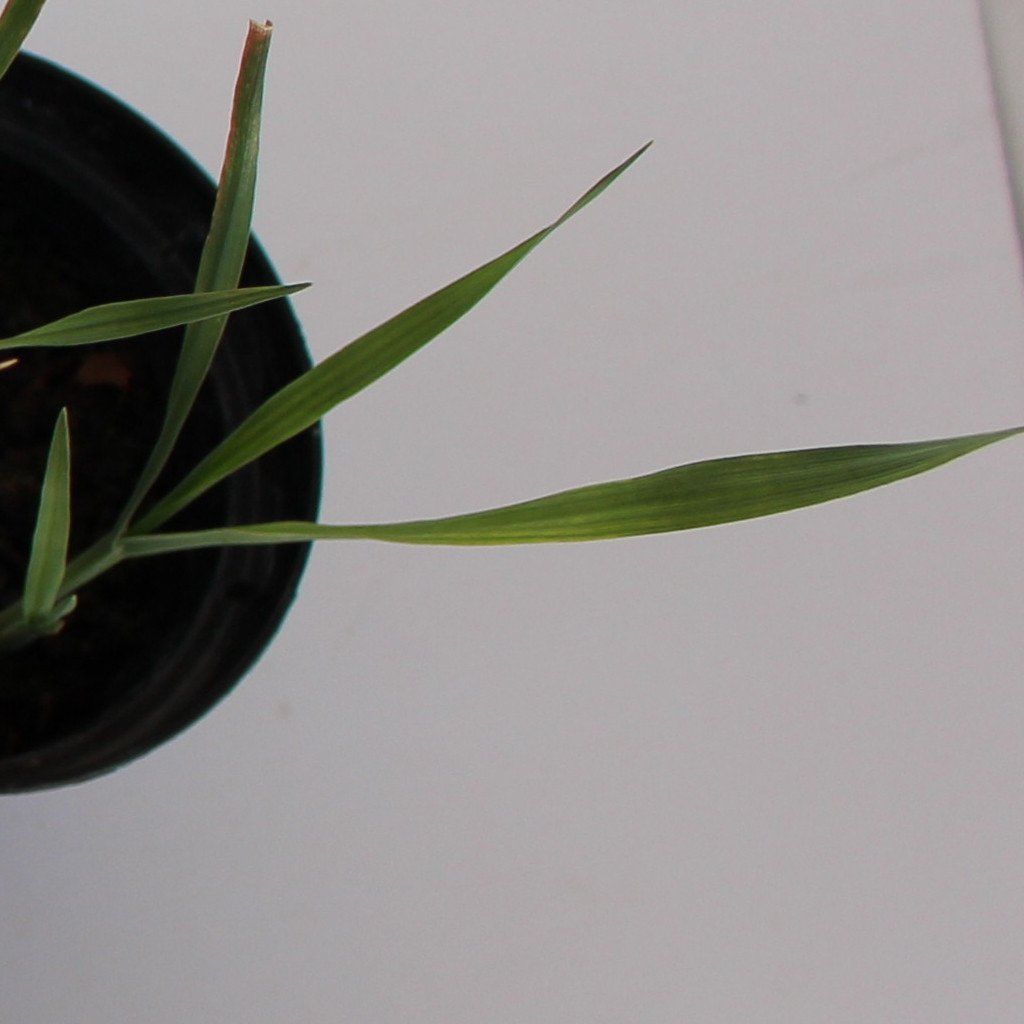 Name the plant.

Avena sterilis
